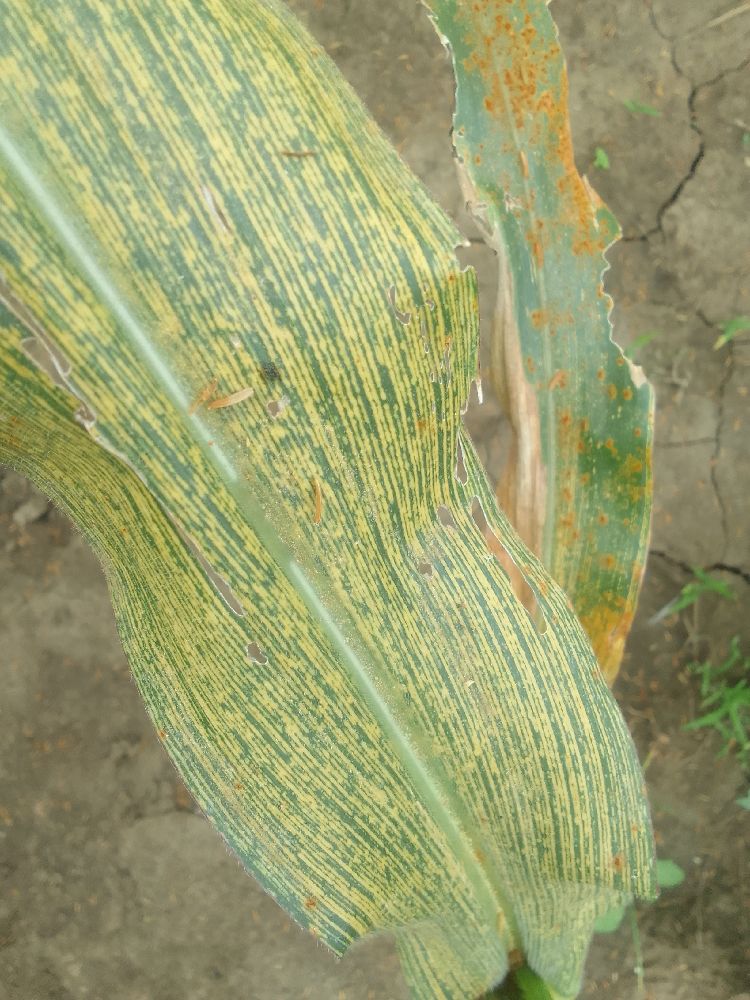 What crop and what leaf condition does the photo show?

maize, maize streak virus
